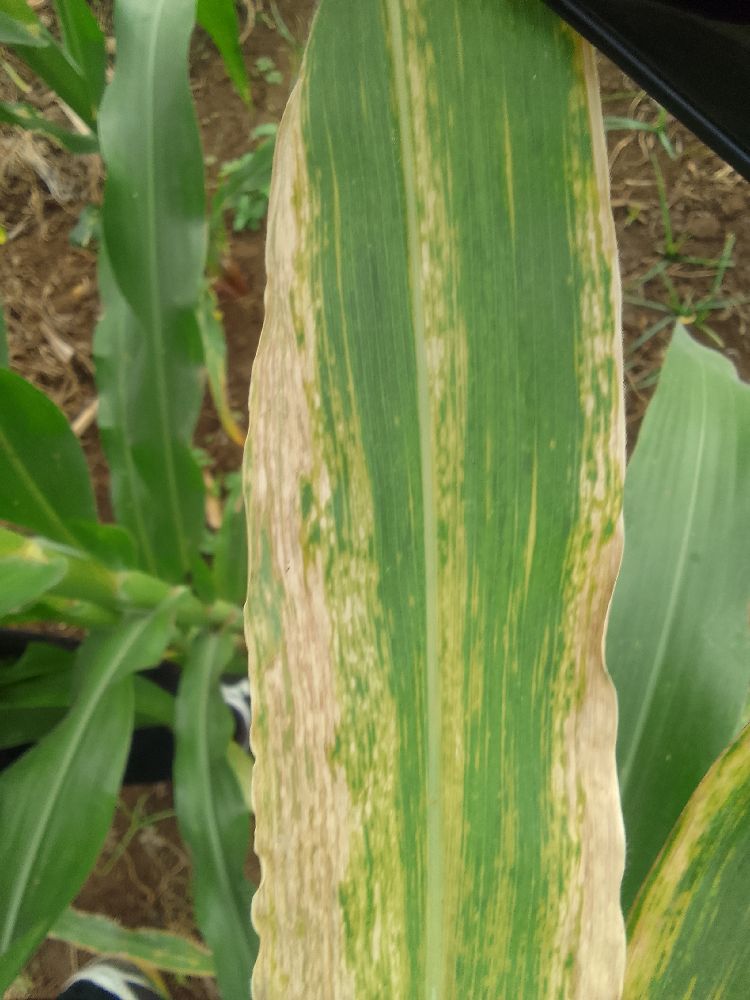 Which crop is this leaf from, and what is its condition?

maize, maize lethal necrosis
